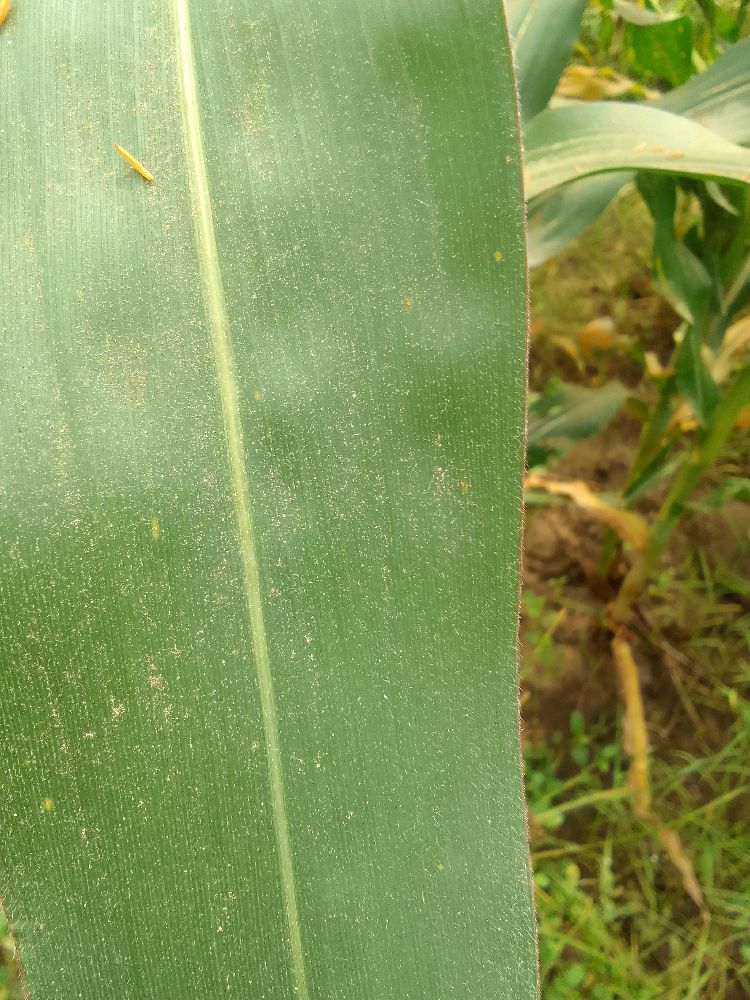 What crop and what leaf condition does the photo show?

maize, healthy
